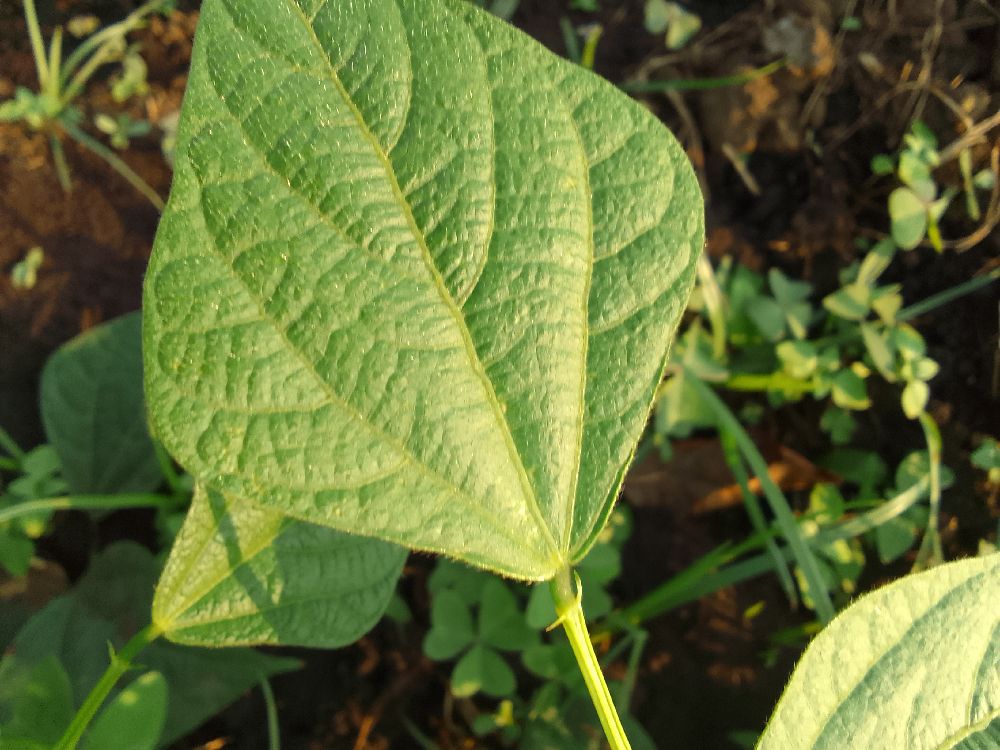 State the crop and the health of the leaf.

common bean, healthy
